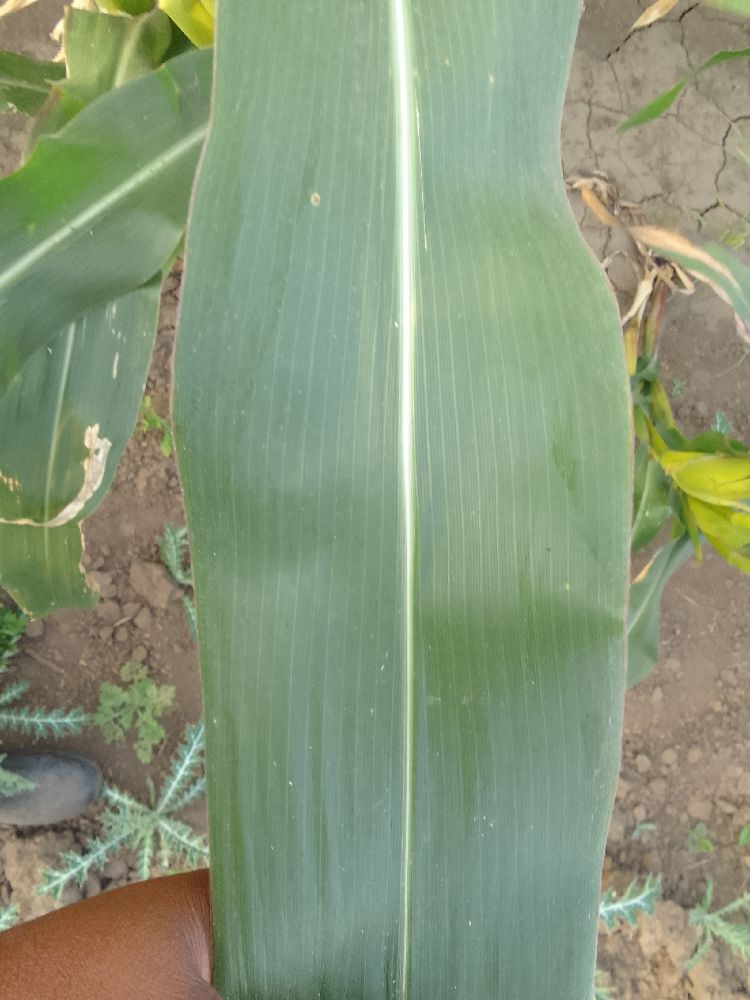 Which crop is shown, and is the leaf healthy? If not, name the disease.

maize, healthy
